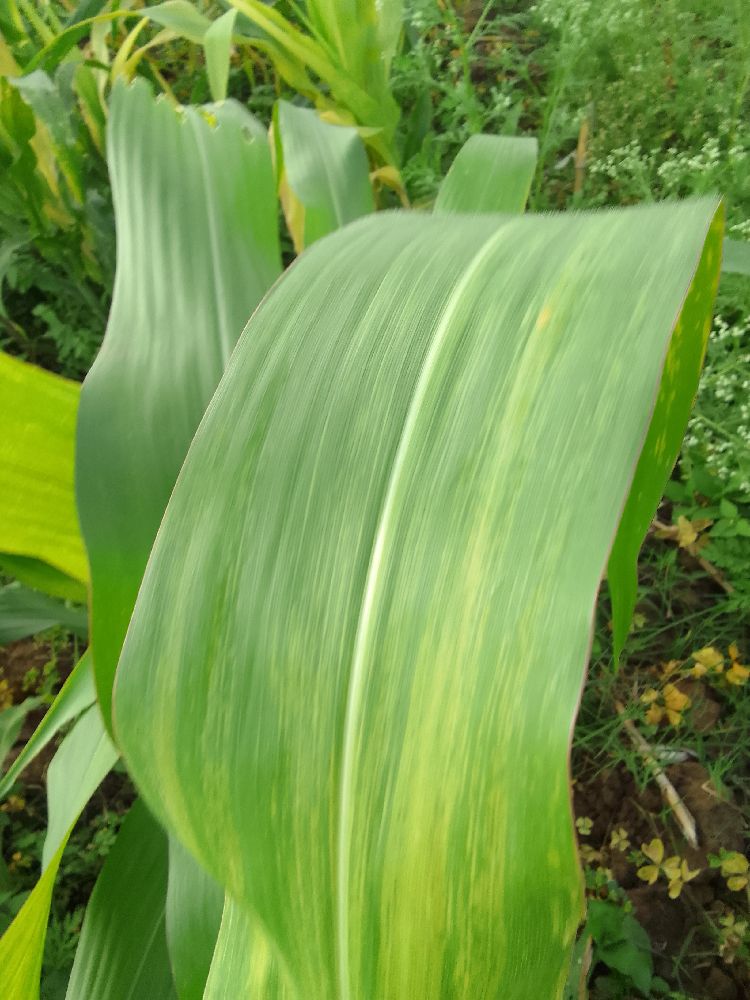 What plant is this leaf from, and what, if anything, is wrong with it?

maize, maize lethal necrosis
